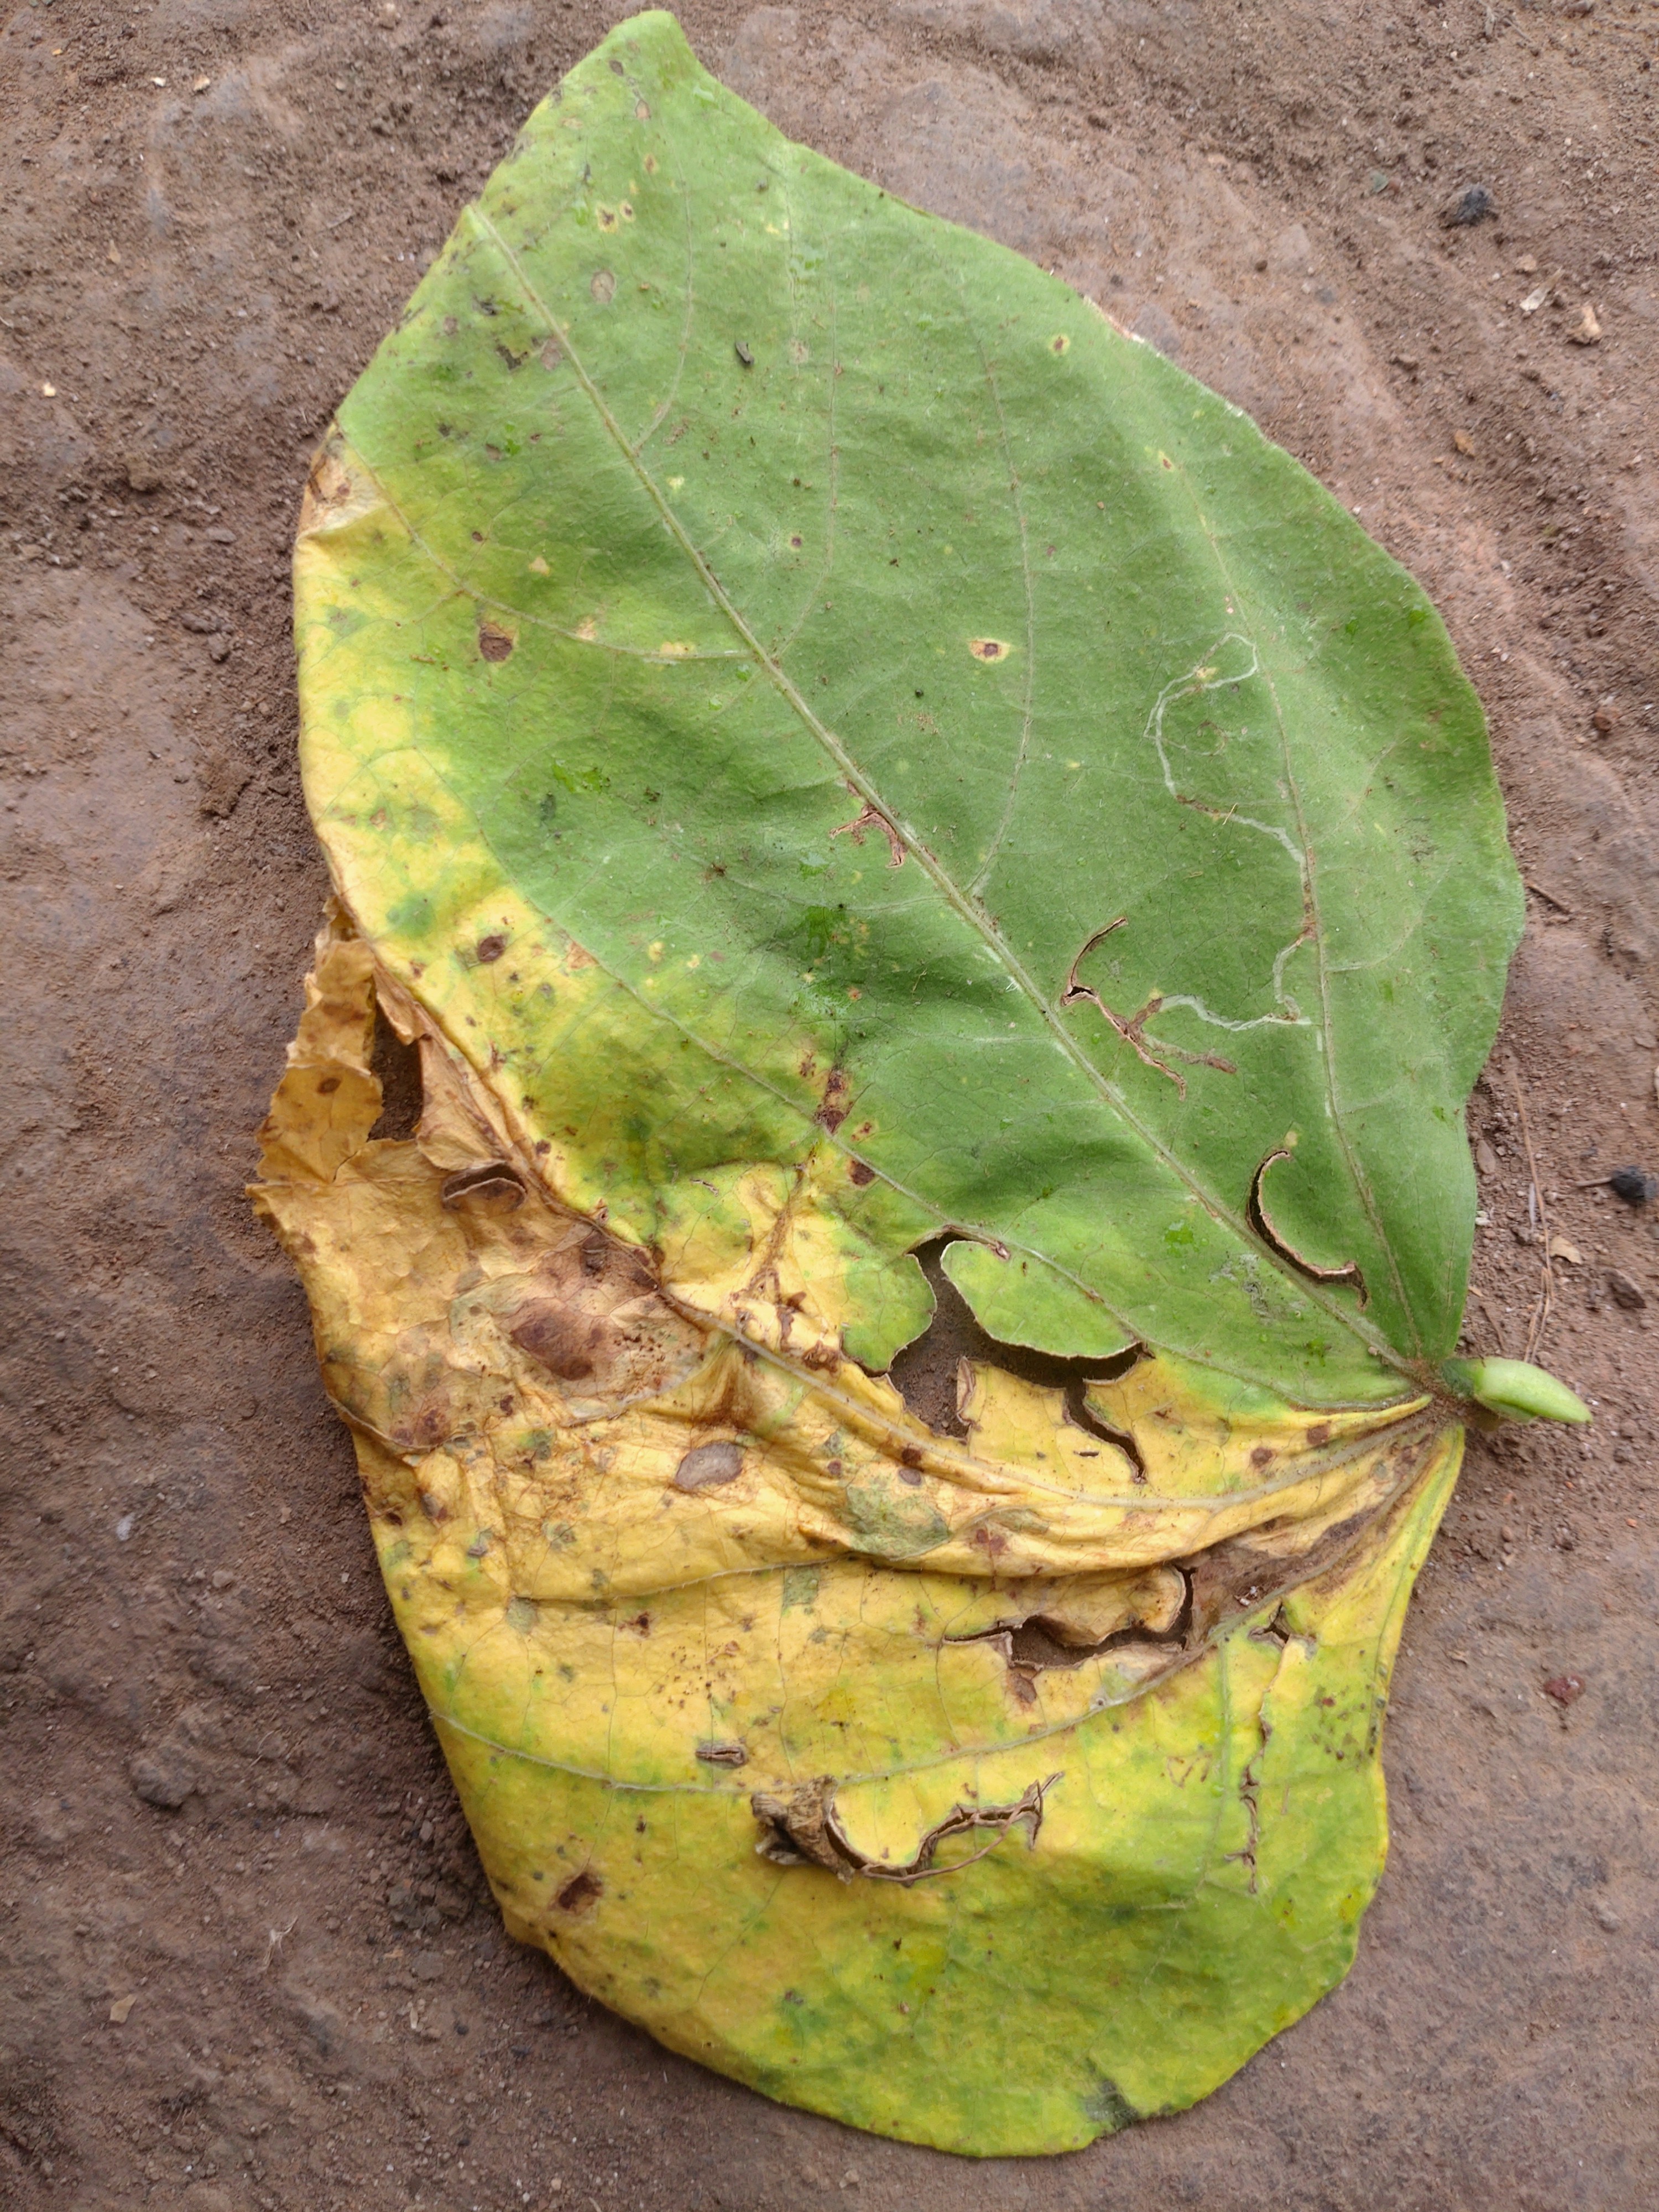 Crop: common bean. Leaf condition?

anthracnose
